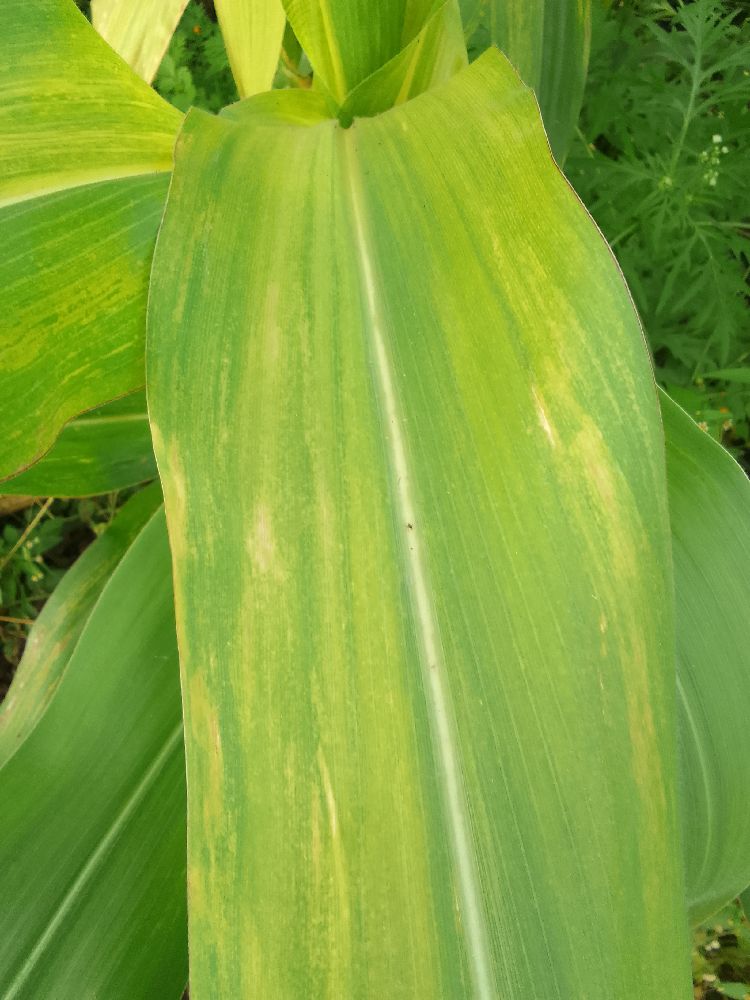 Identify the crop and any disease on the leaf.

maize, maize lethal necrosis
